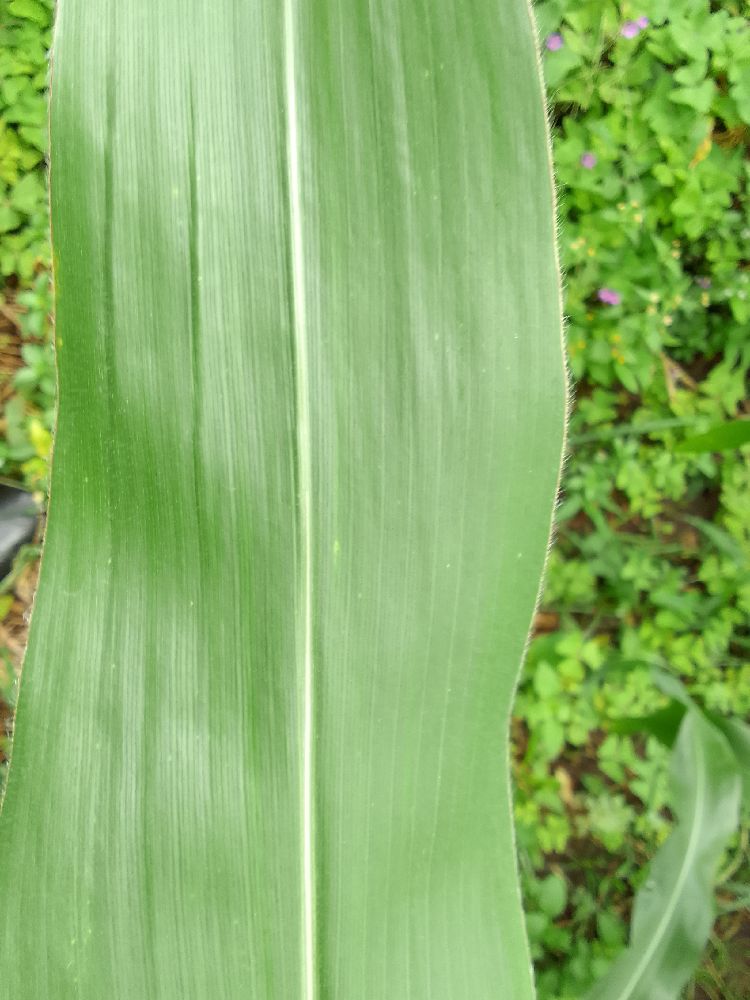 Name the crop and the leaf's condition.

maize, healthy
